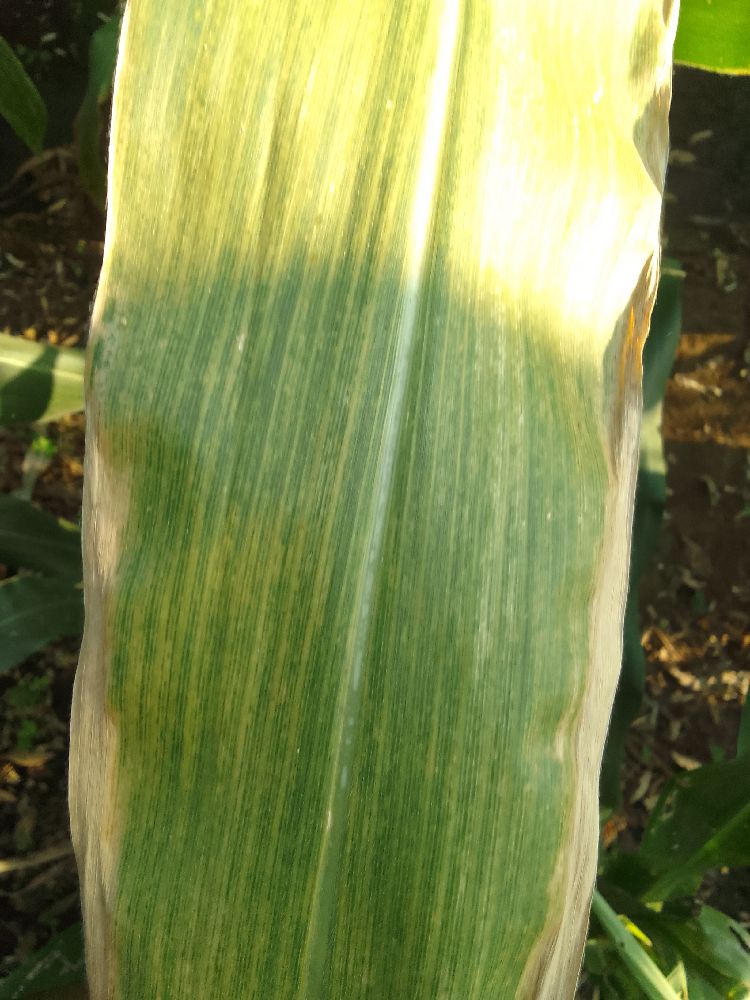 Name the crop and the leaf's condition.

maize, maize lethal necrosis
